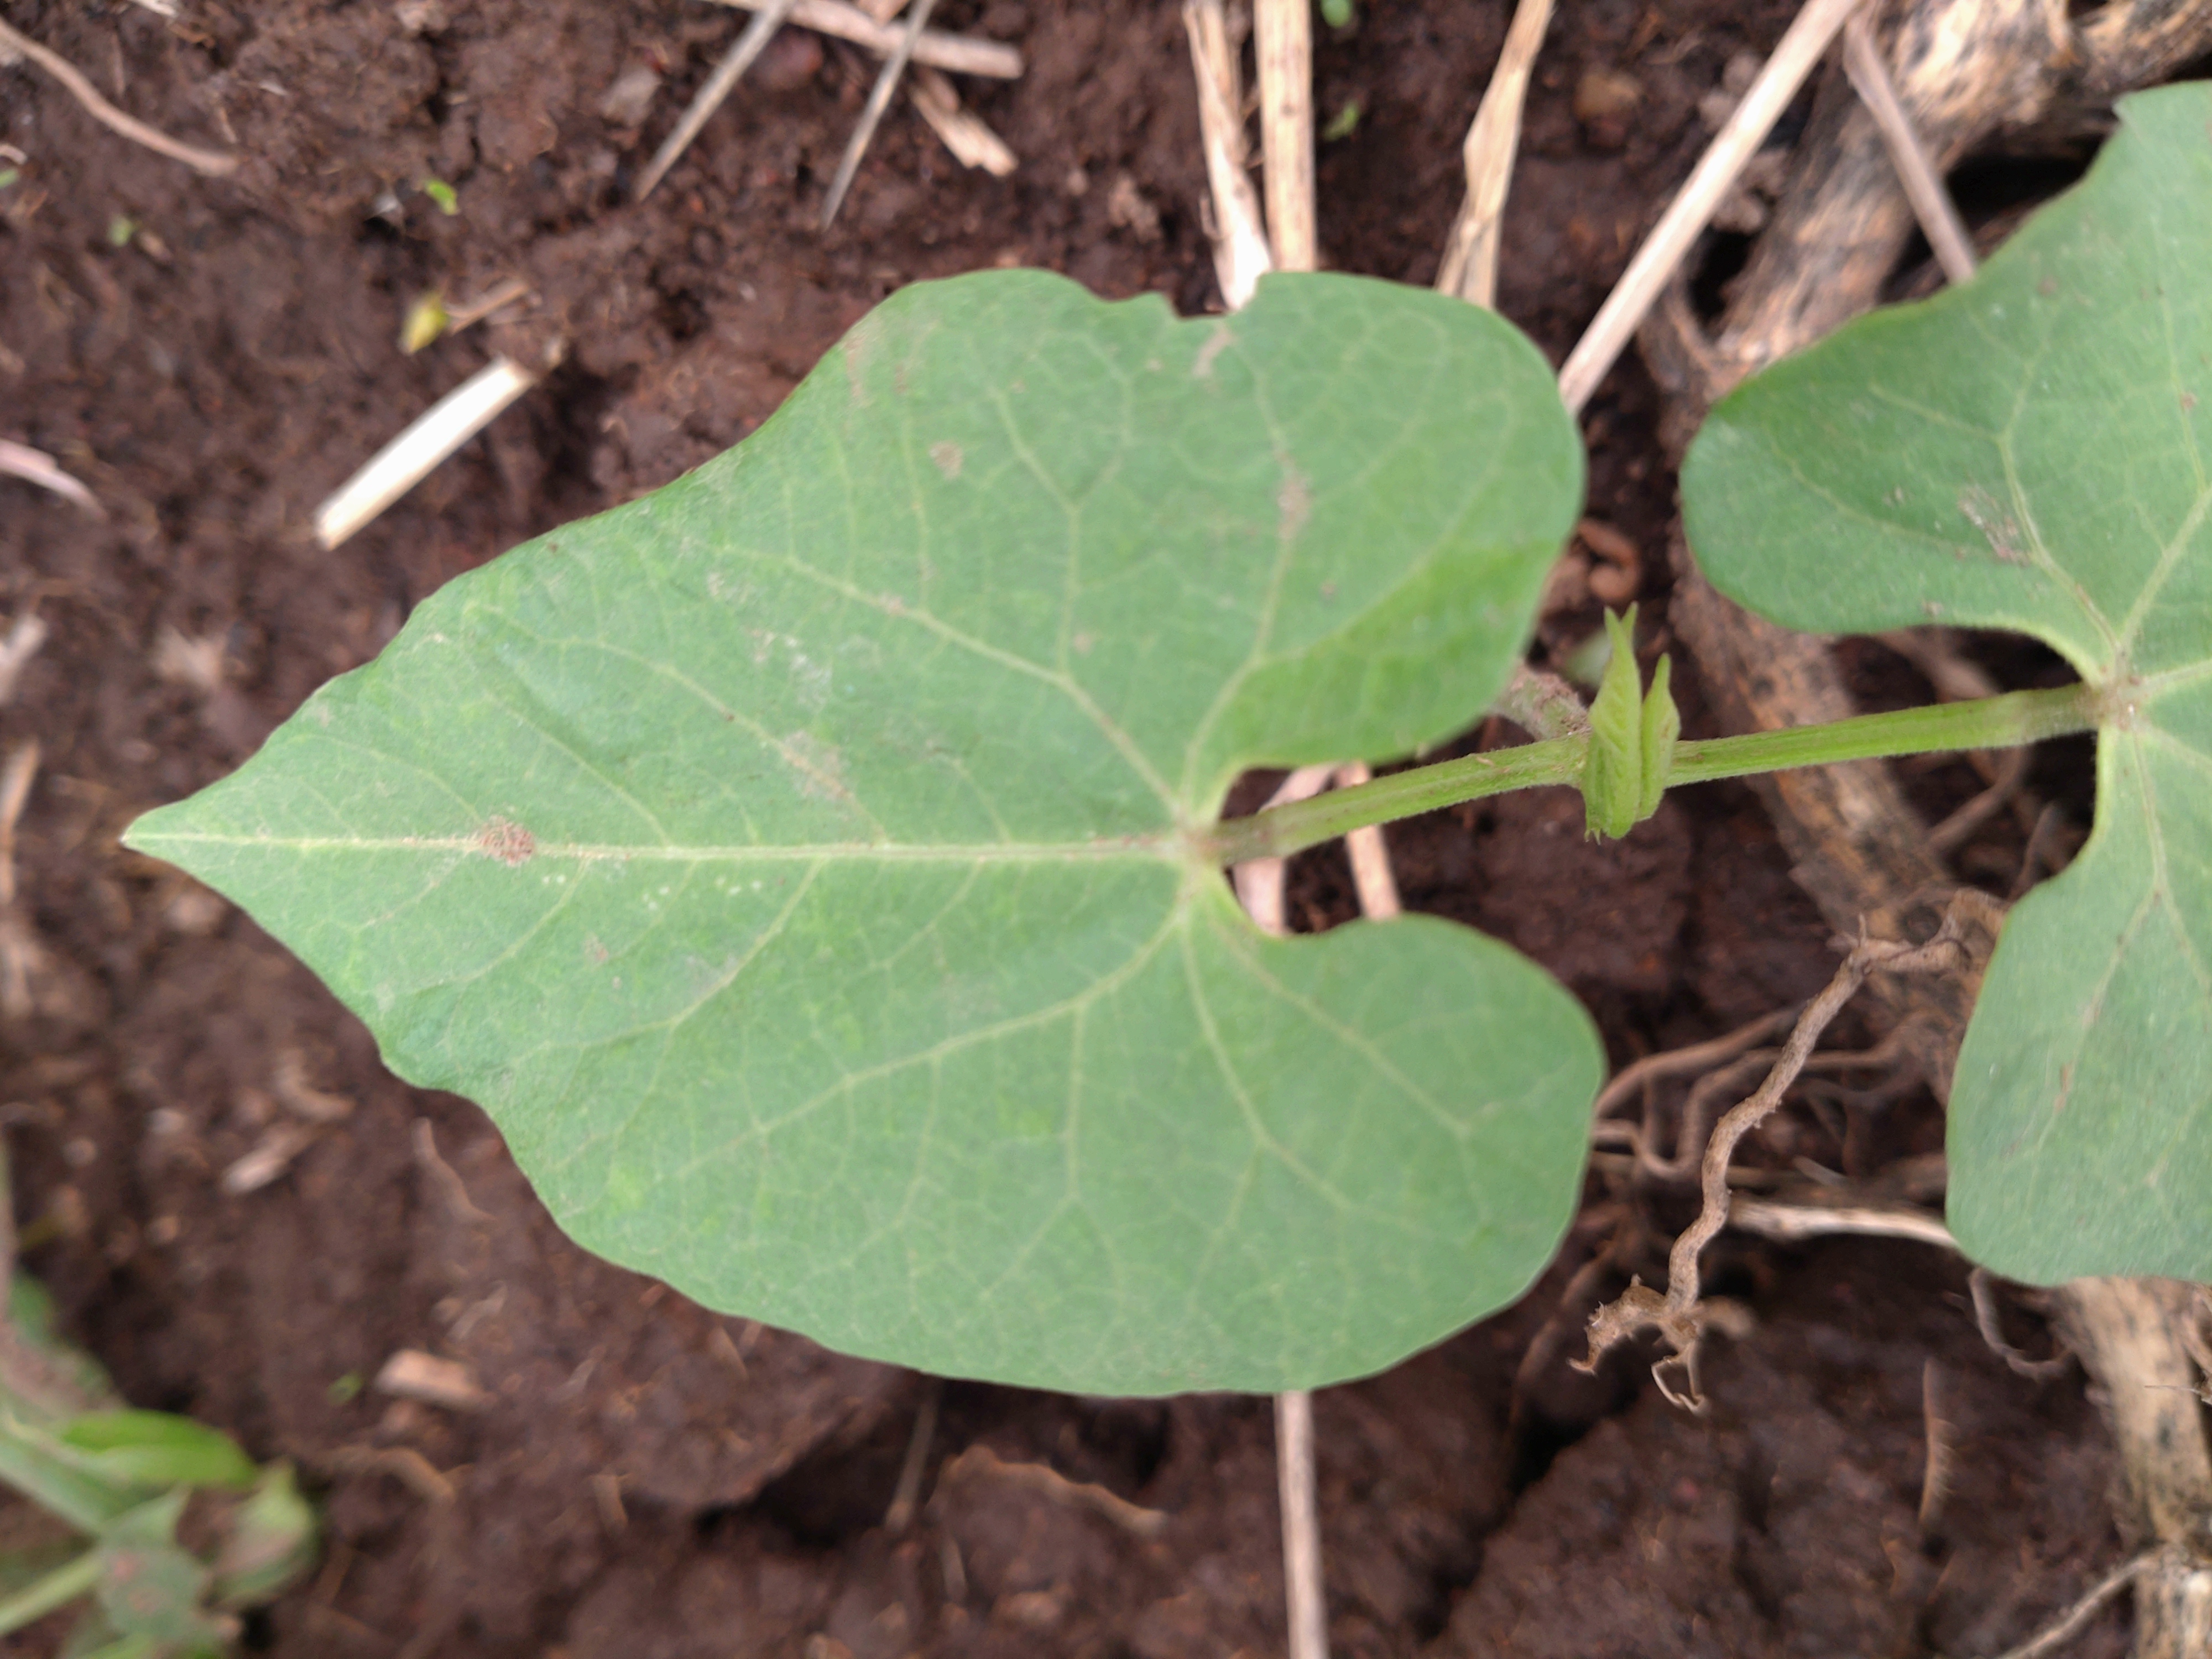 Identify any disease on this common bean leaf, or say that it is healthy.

healthy
